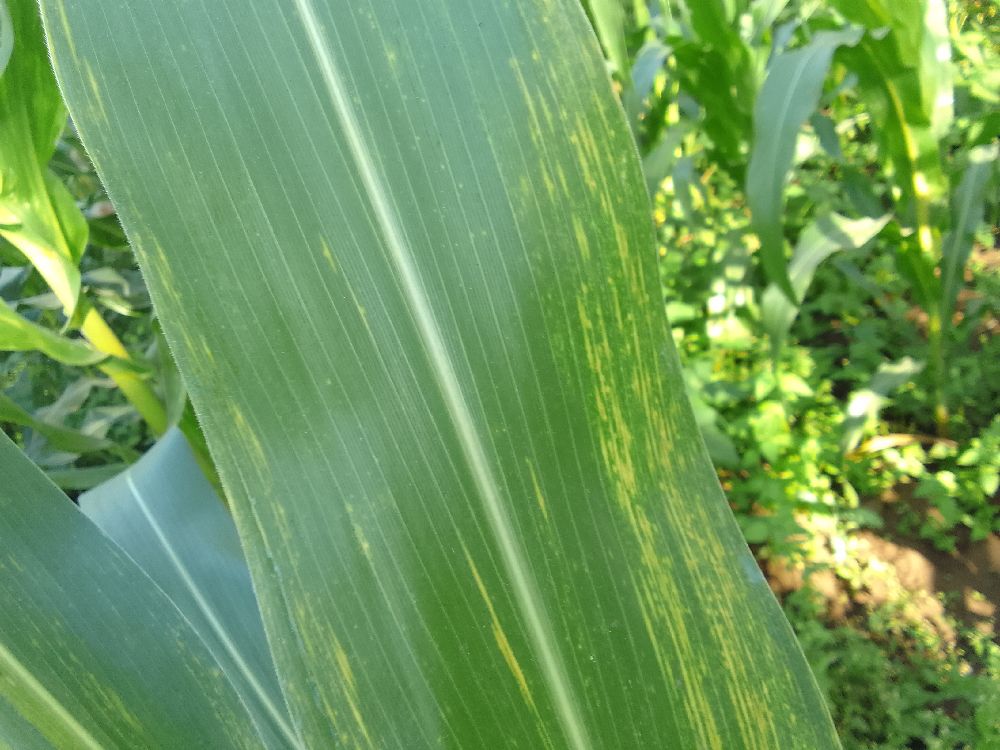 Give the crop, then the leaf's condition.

maize, maize lethal necrosis
